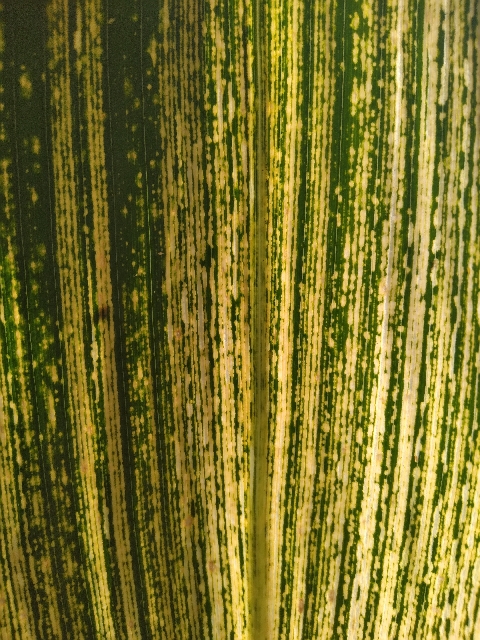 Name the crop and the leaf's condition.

maize, maize streak virus
